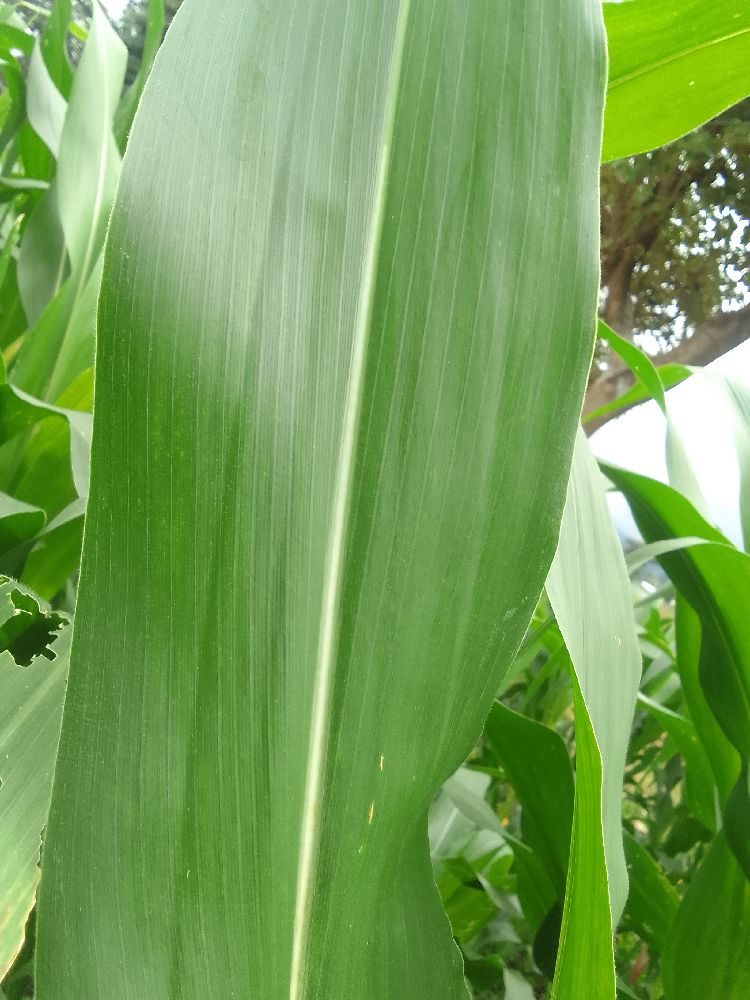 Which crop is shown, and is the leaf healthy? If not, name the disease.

maize, healthy
